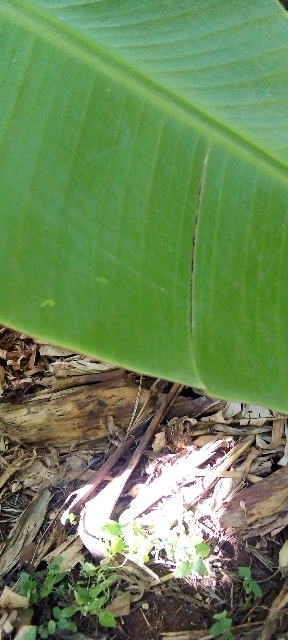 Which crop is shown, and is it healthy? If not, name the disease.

banana, healthy
